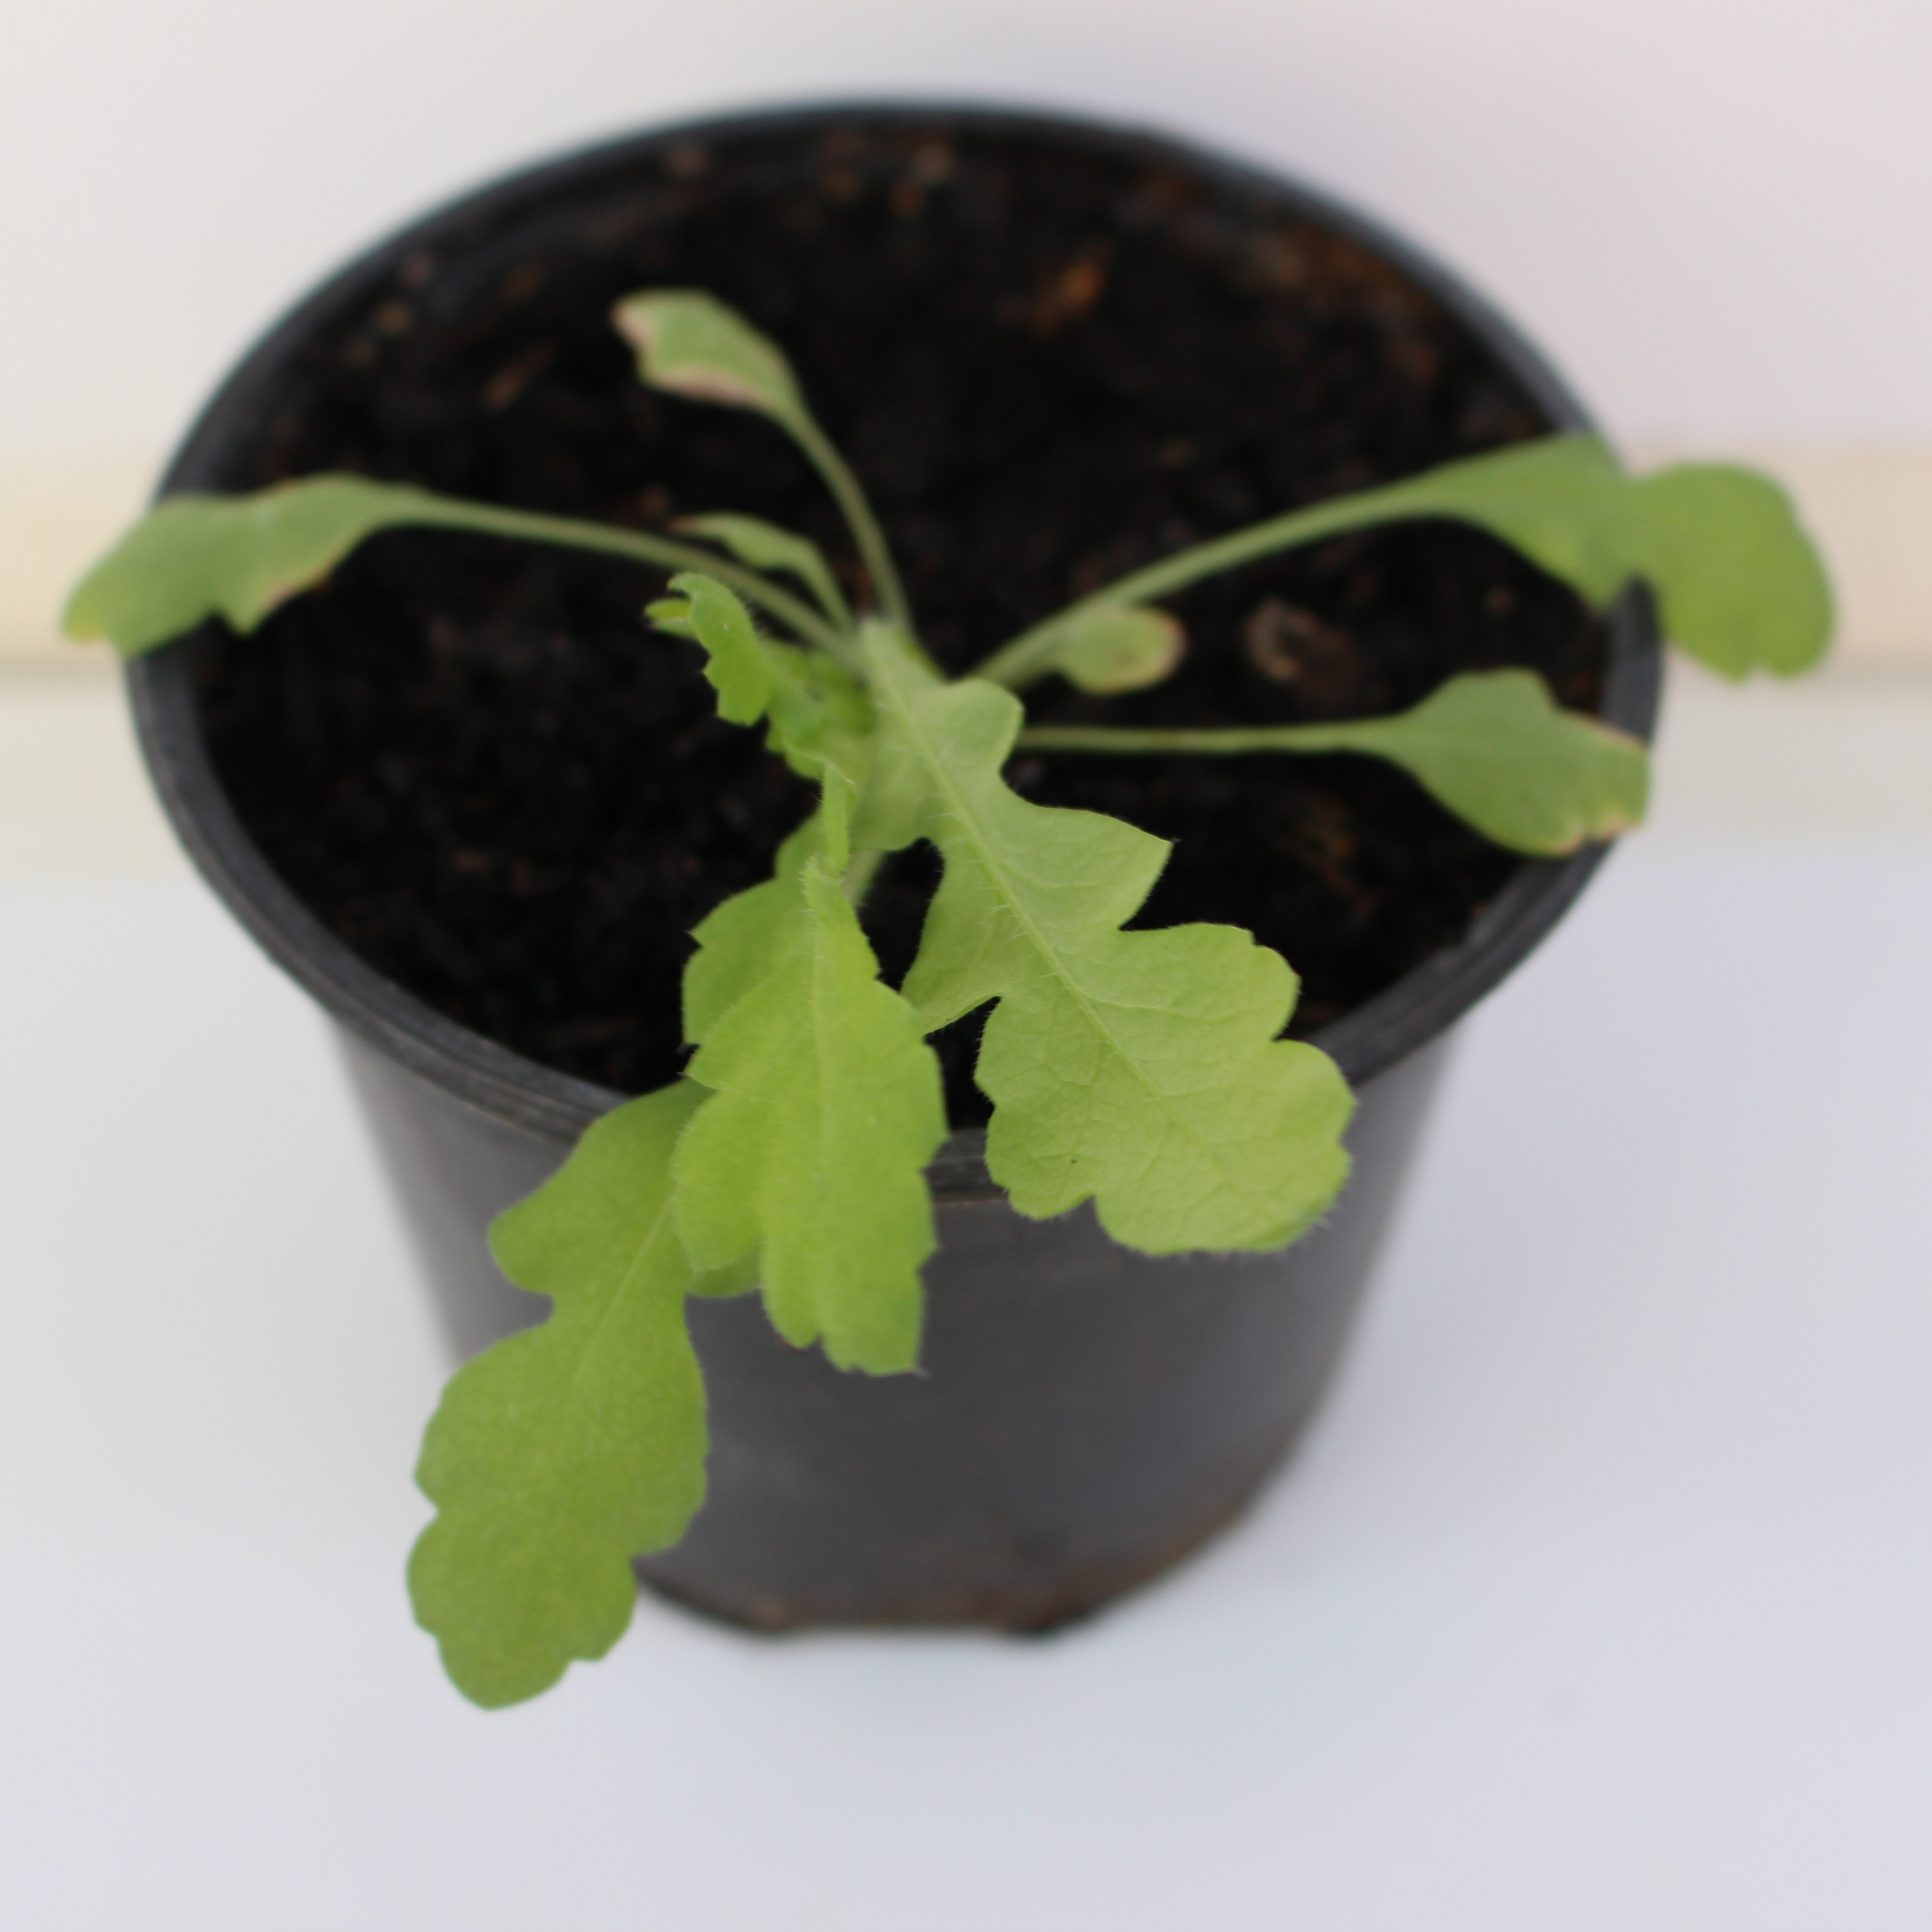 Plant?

Papaver rhoeas
